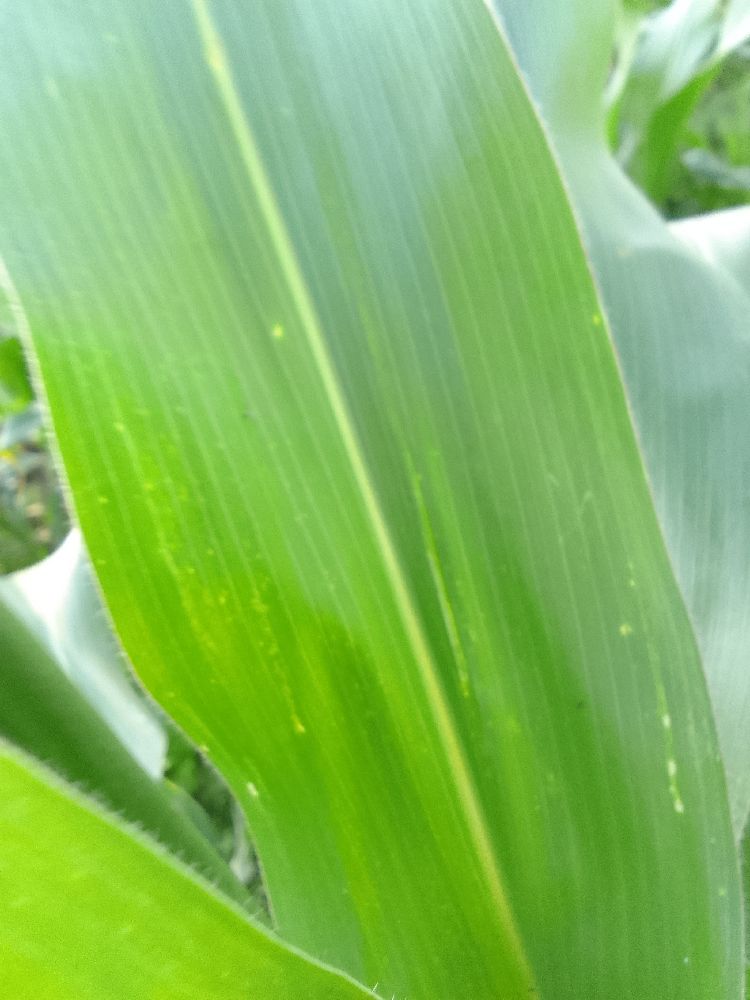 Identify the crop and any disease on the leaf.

maize, healthy
